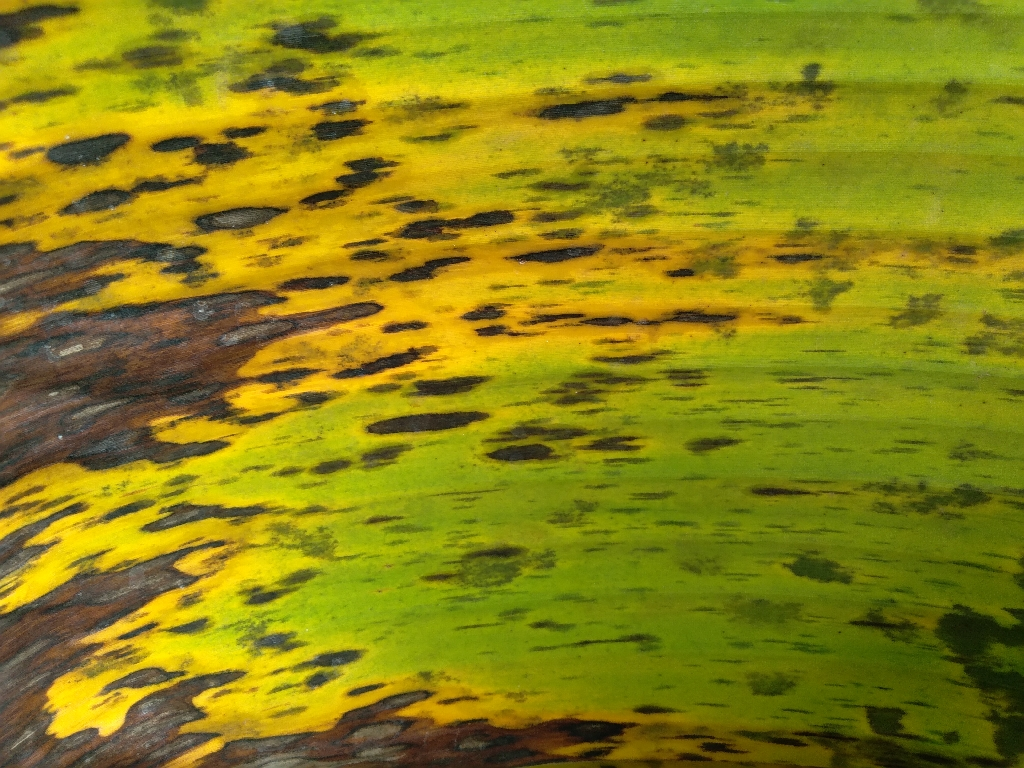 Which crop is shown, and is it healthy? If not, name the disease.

banana, black sigatoka
